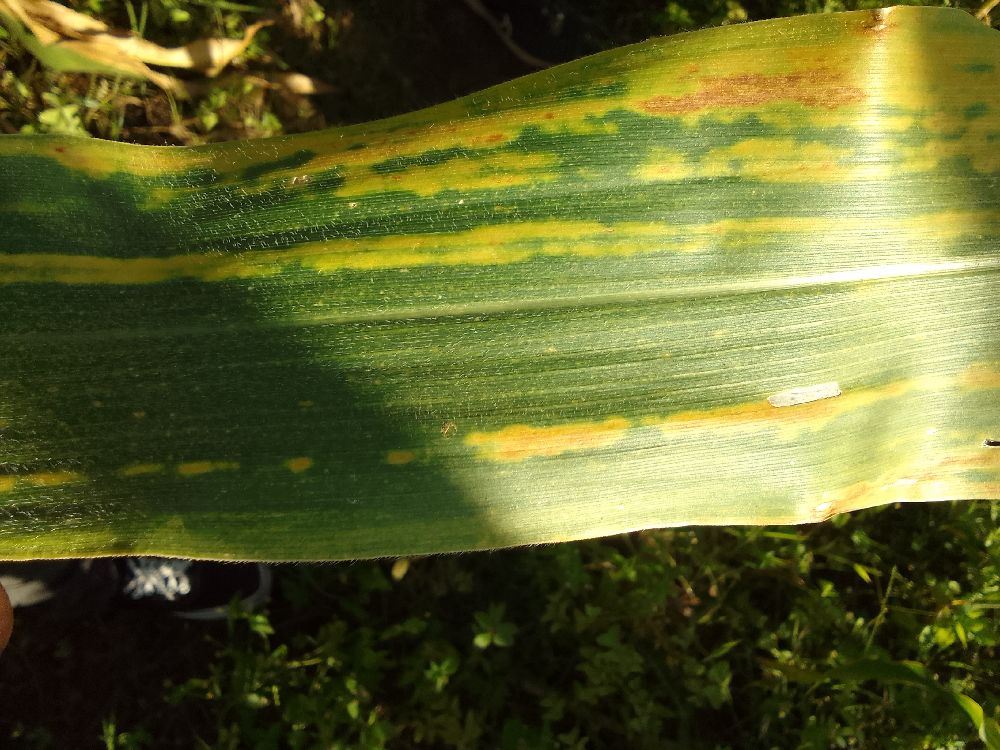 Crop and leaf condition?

maize, maize lethal necrosis
